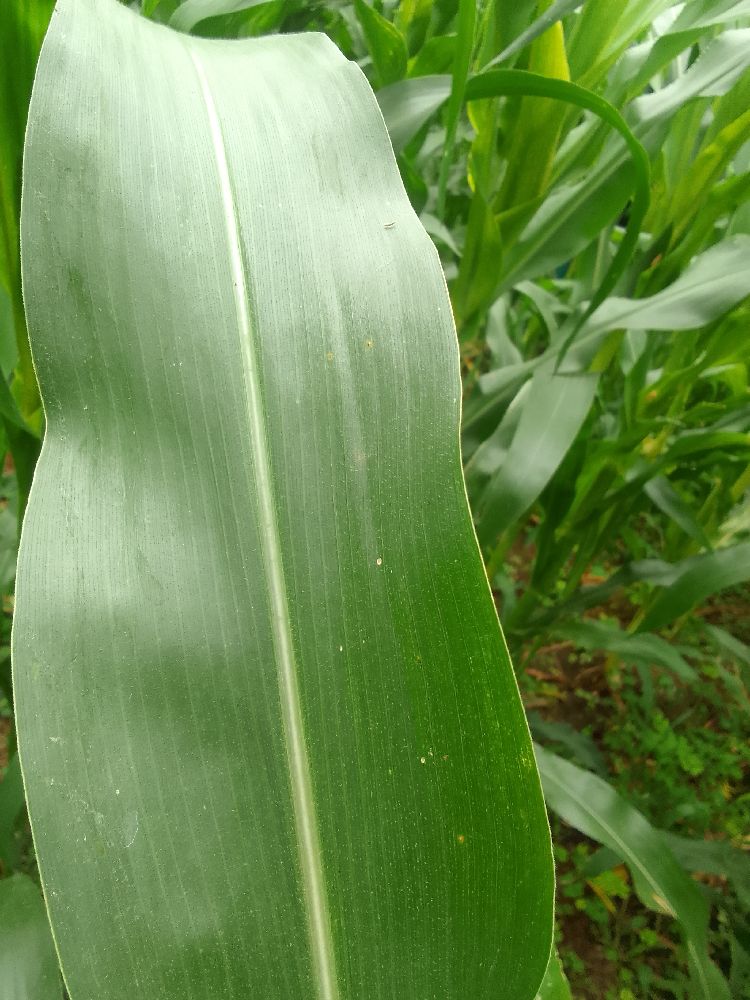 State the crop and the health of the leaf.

maize, healthy
